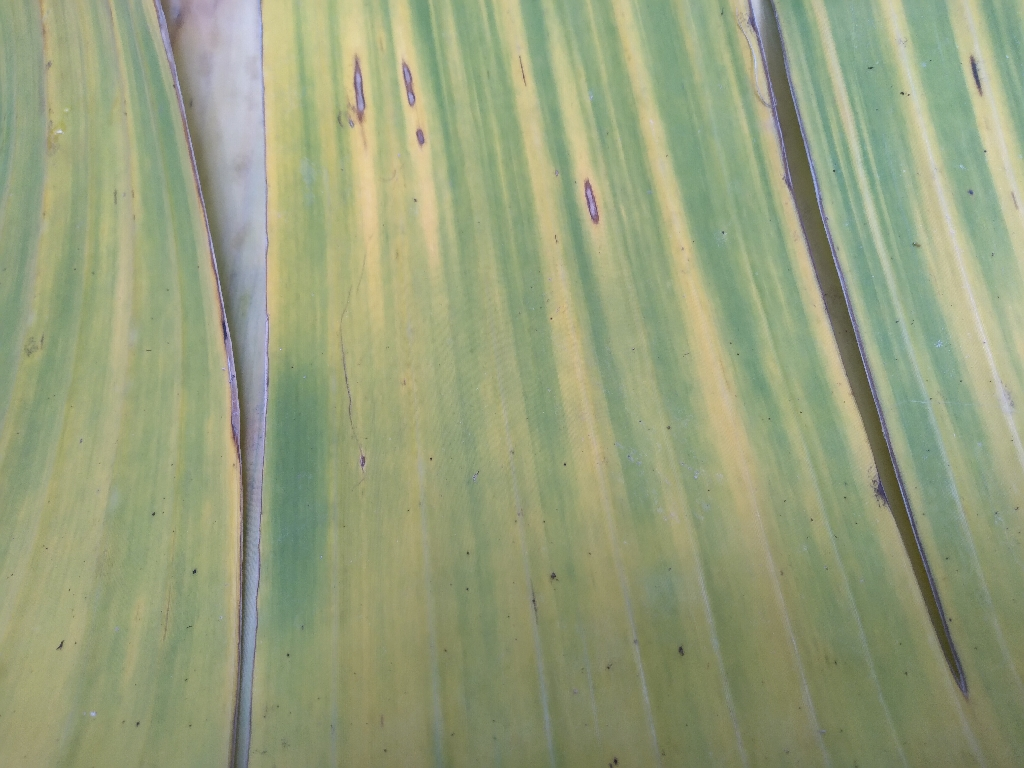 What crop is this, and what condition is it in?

banana, fusarium wilt race 1
